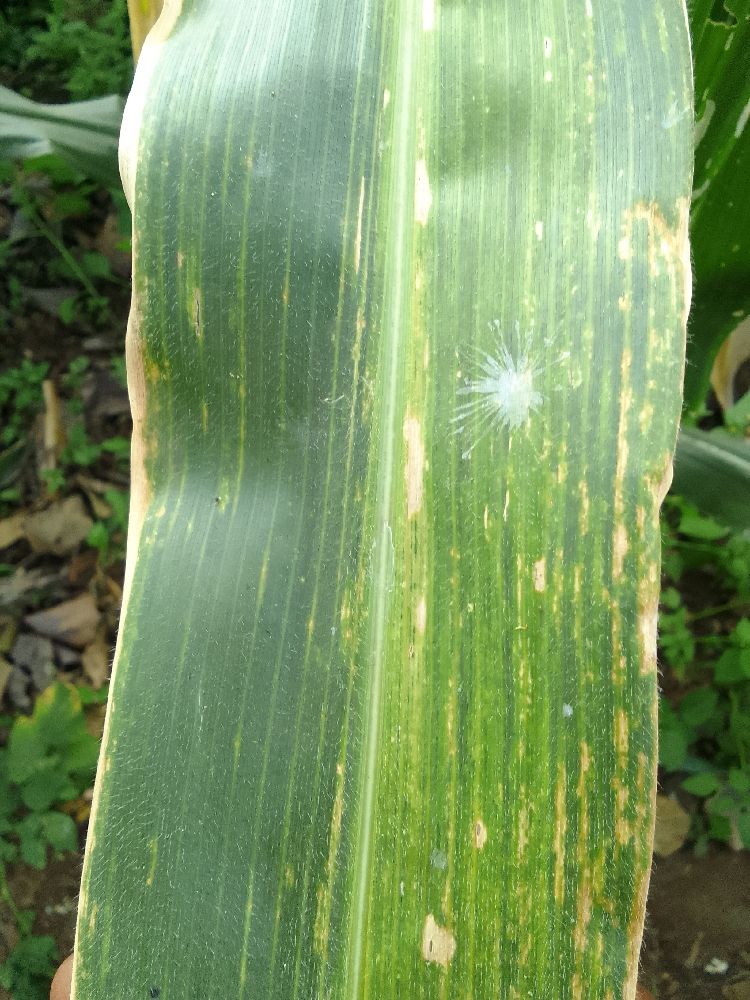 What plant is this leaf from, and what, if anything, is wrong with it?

maize, maize lethal necrosis
